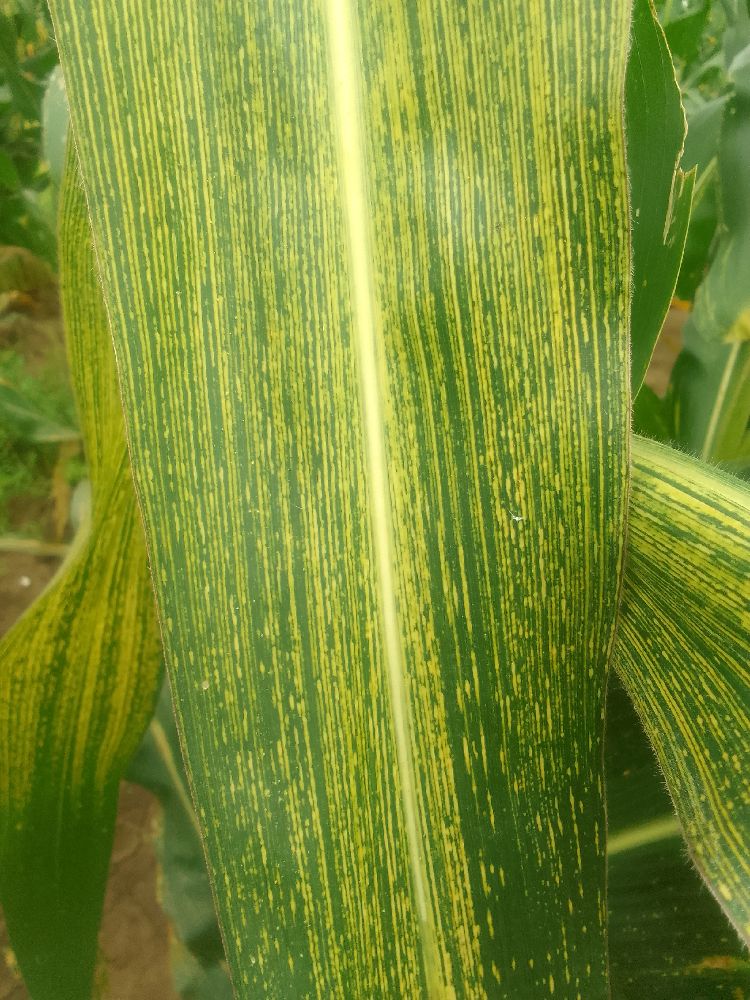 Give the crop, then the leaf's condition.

maize, maize streak virus
